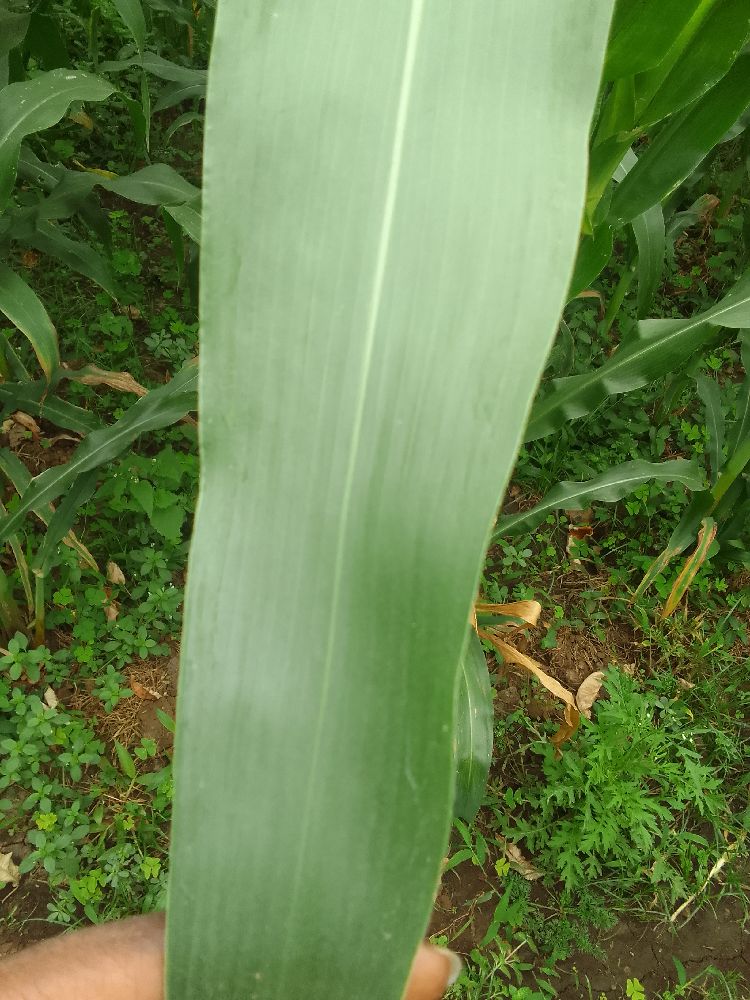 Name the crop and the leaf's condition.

maize, healthy
